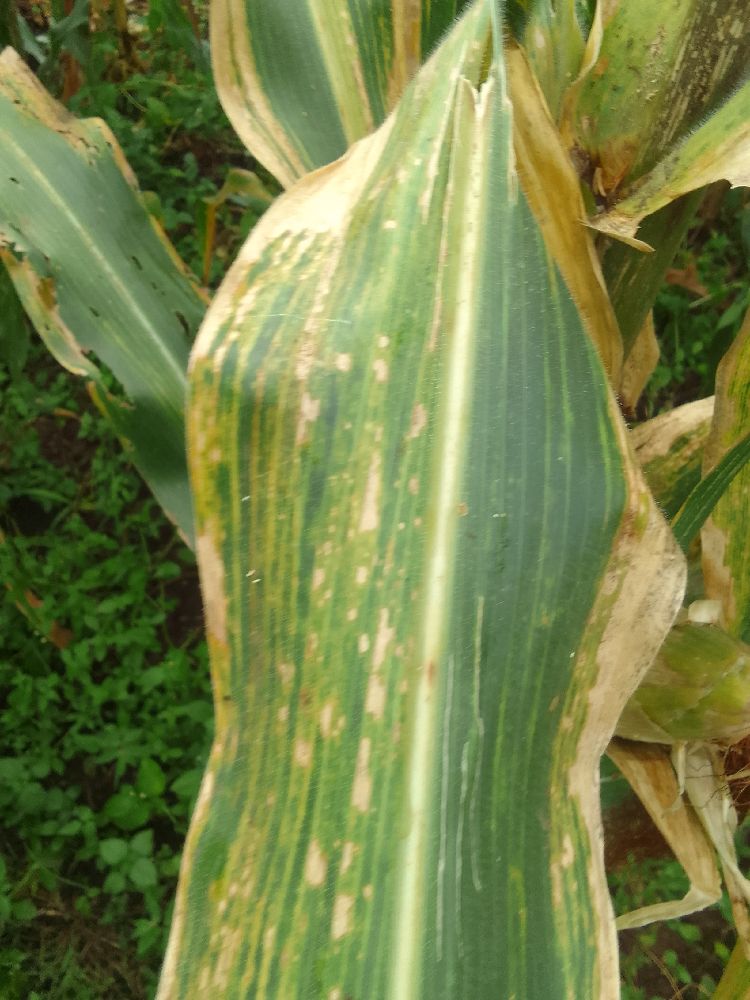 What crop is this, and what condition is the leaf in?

maize, maize lethal necrosis
